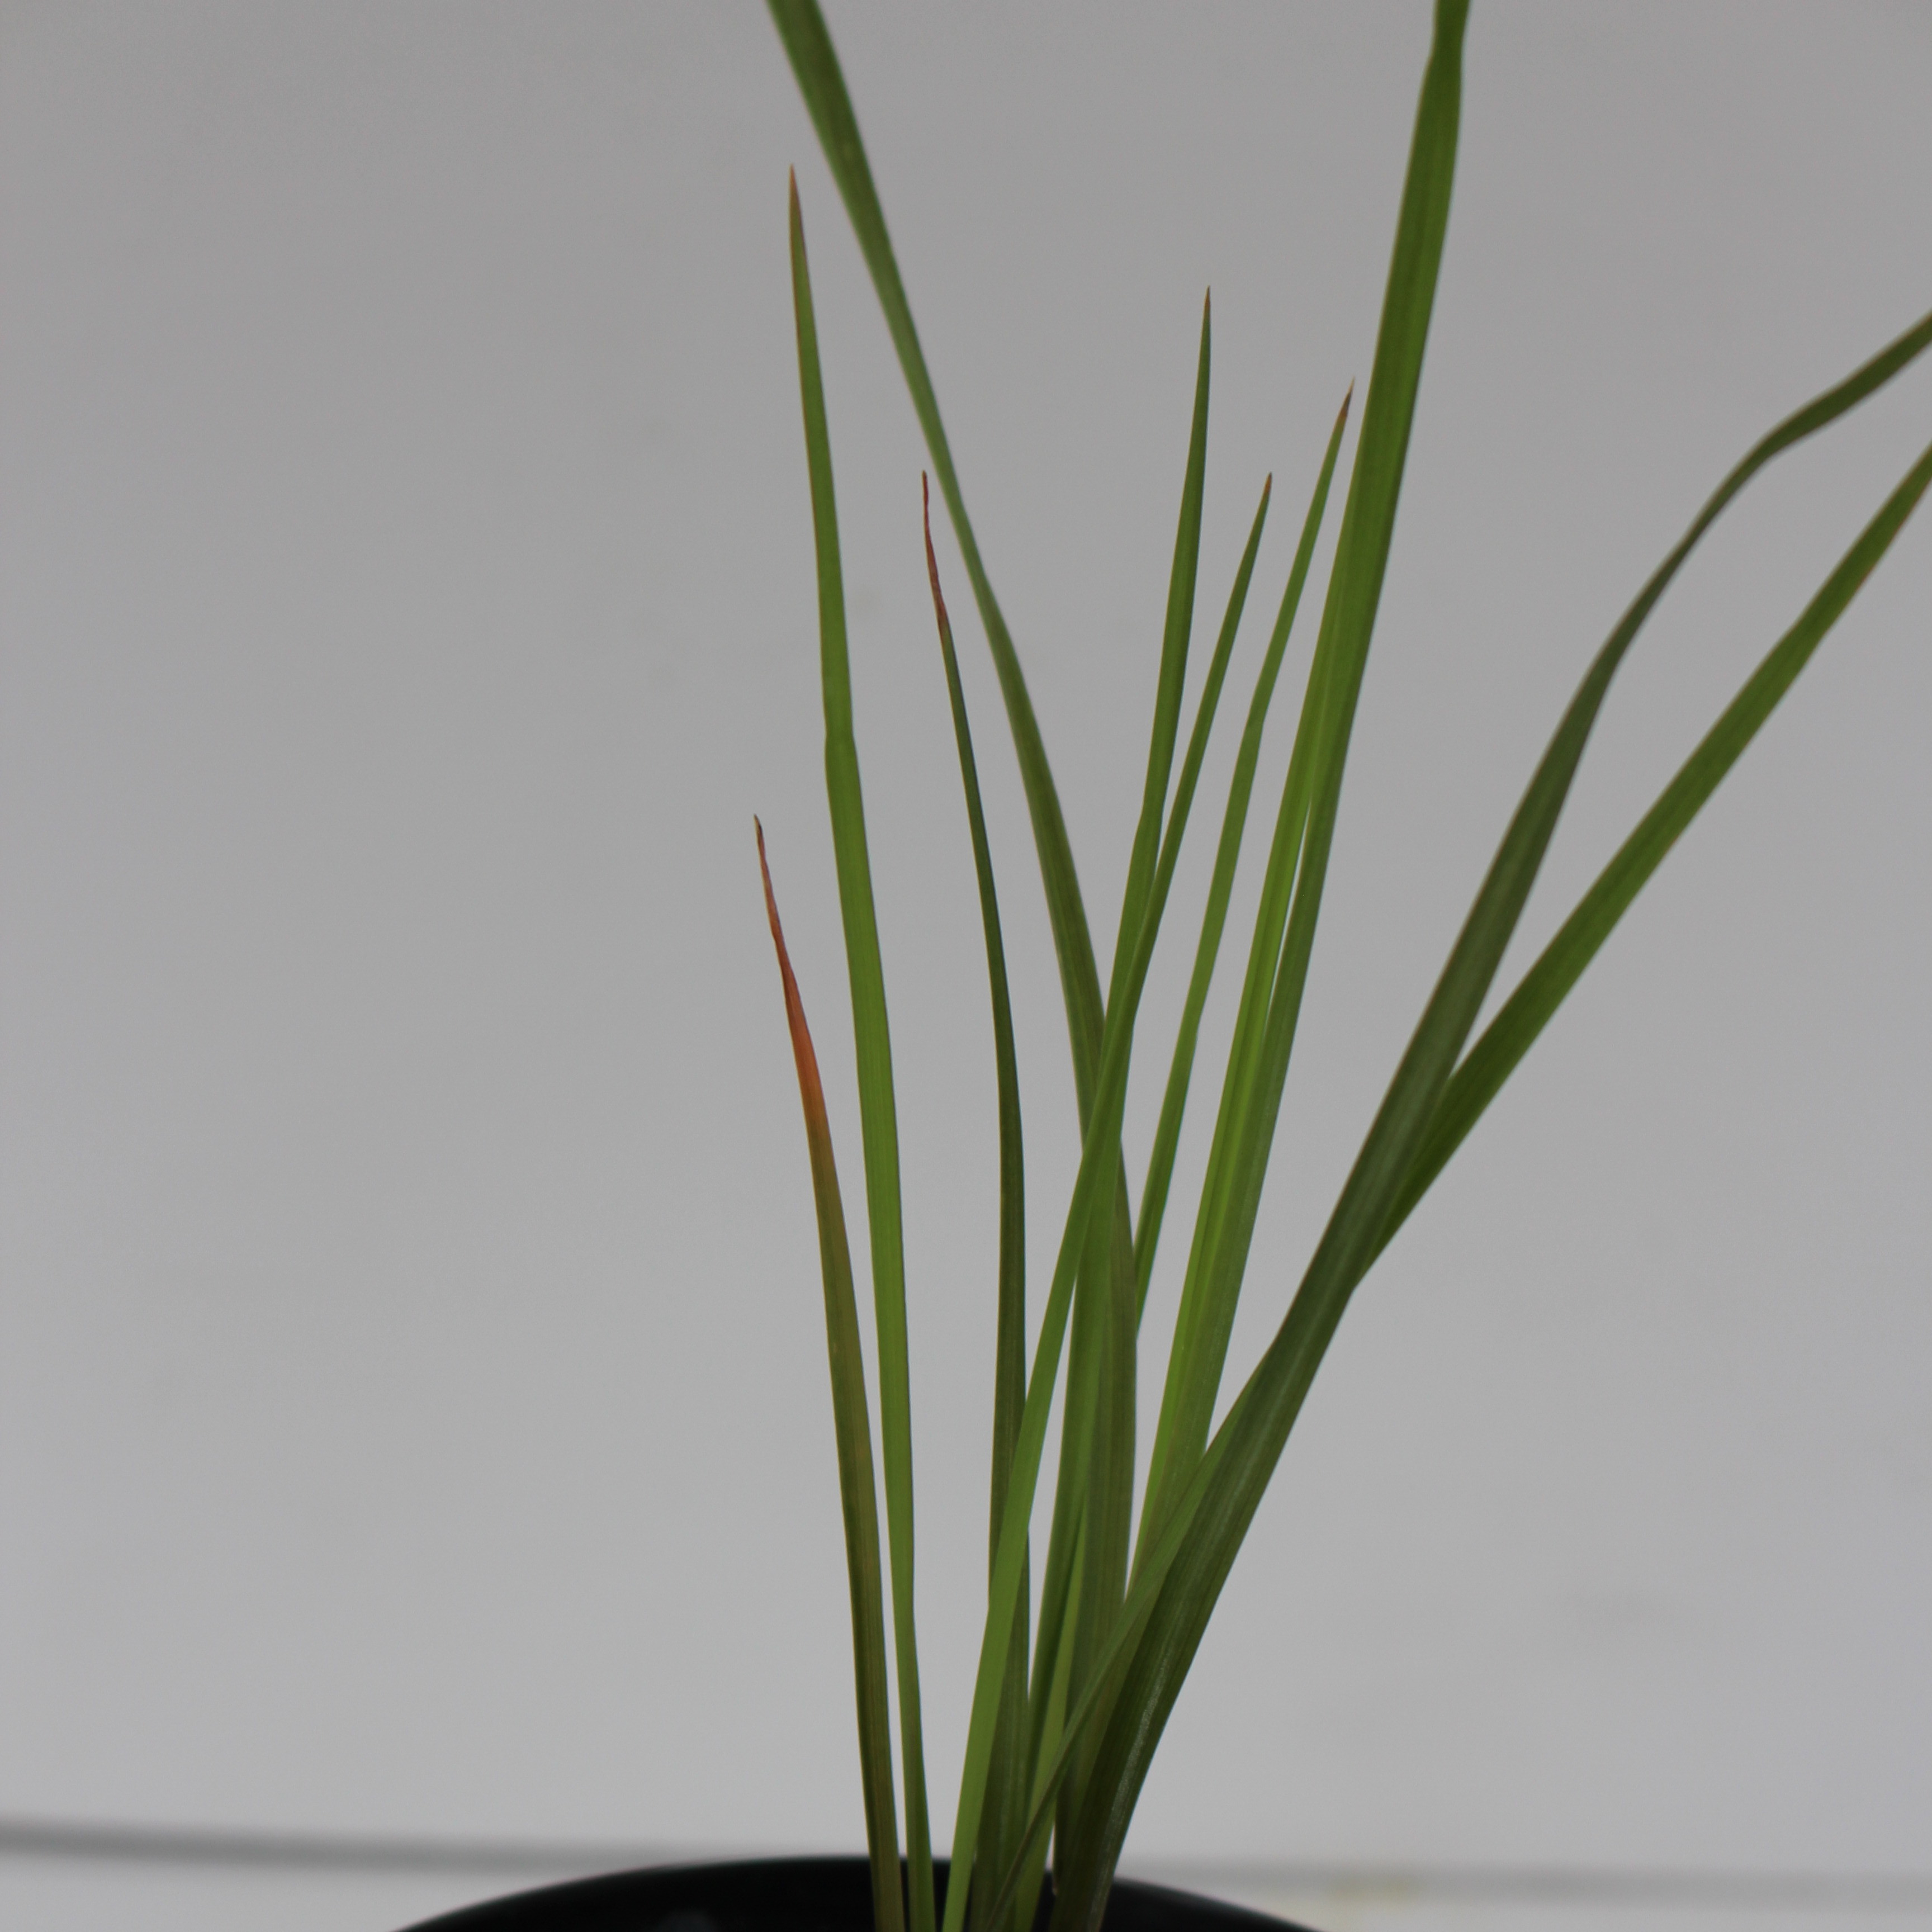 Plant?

Lolium multiflorum
